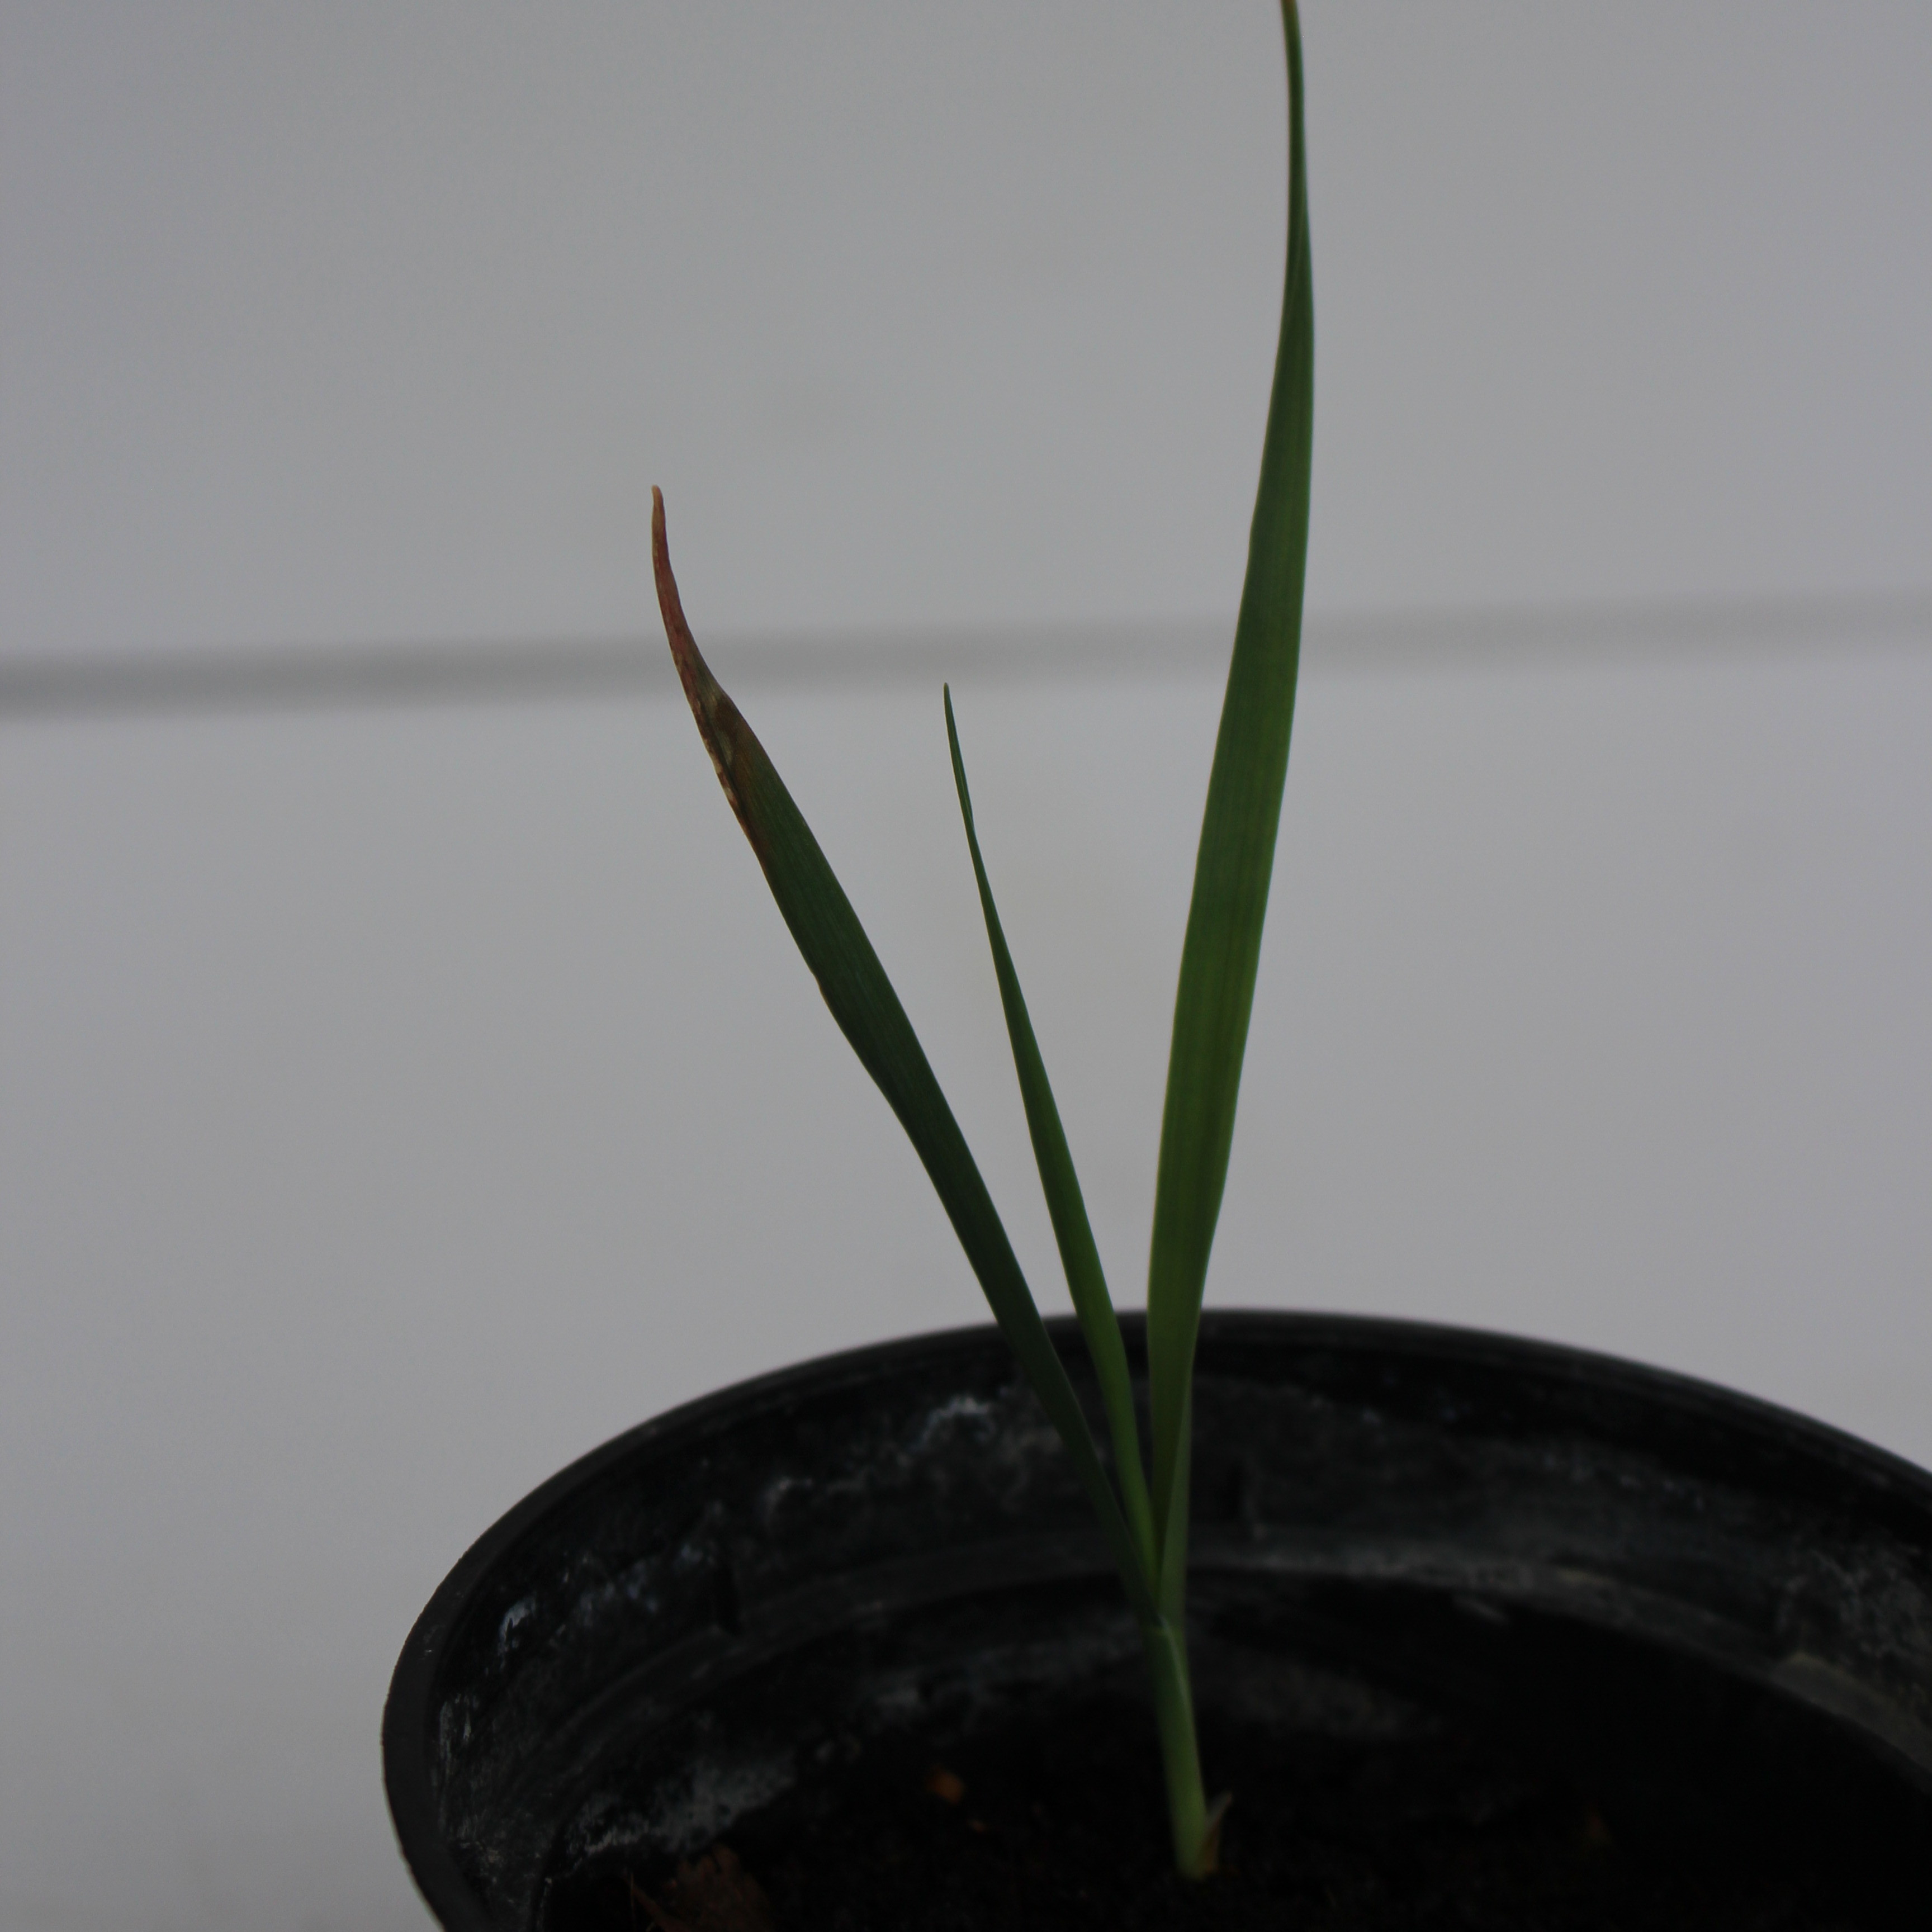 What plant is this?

Avena sterilis
